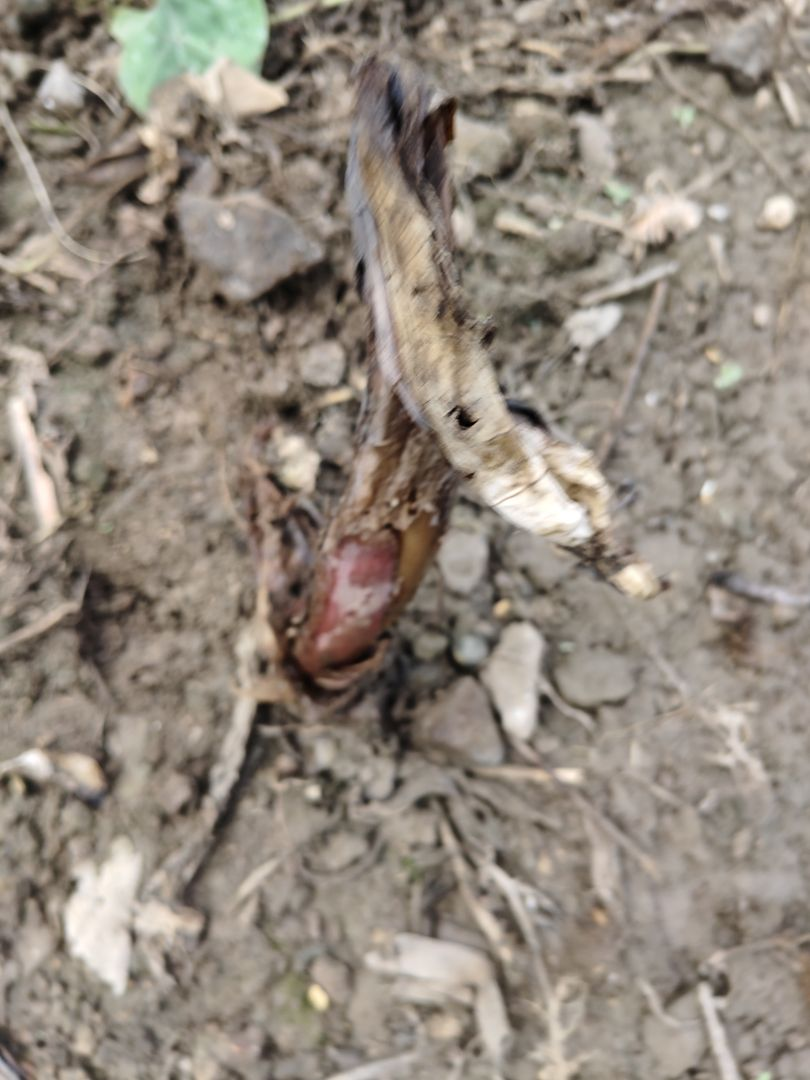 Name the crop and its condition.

taro, root rot
